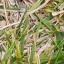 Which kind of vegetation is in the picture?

grass
